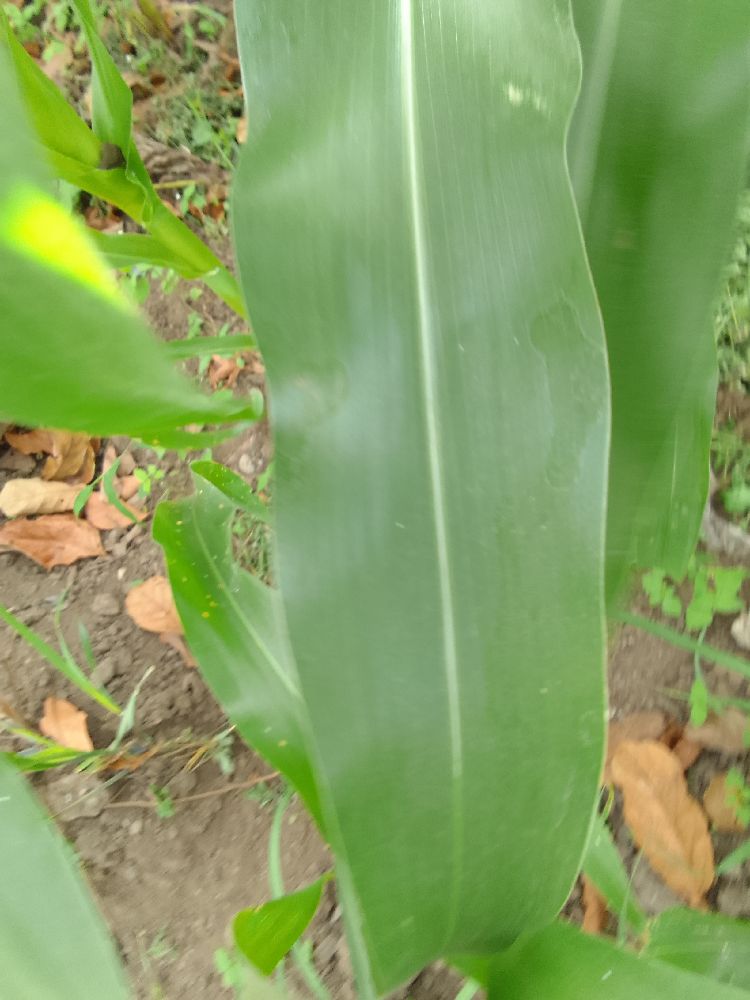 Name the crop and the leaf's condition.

maize, healthy
